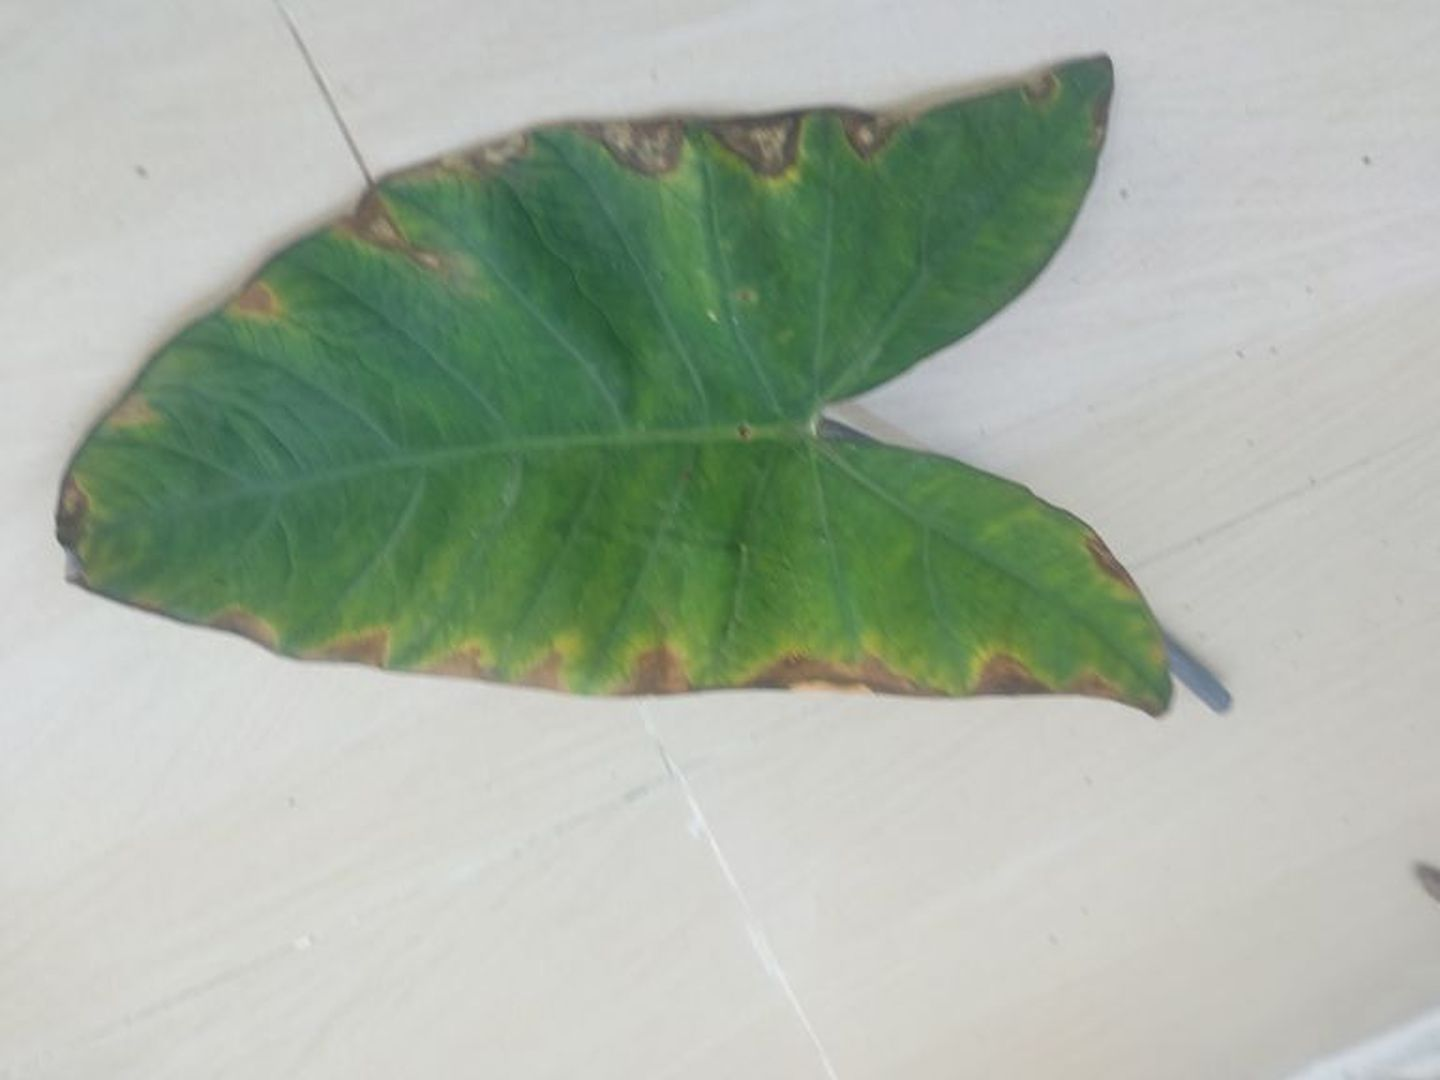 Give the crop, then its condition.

taro, leaf blight
